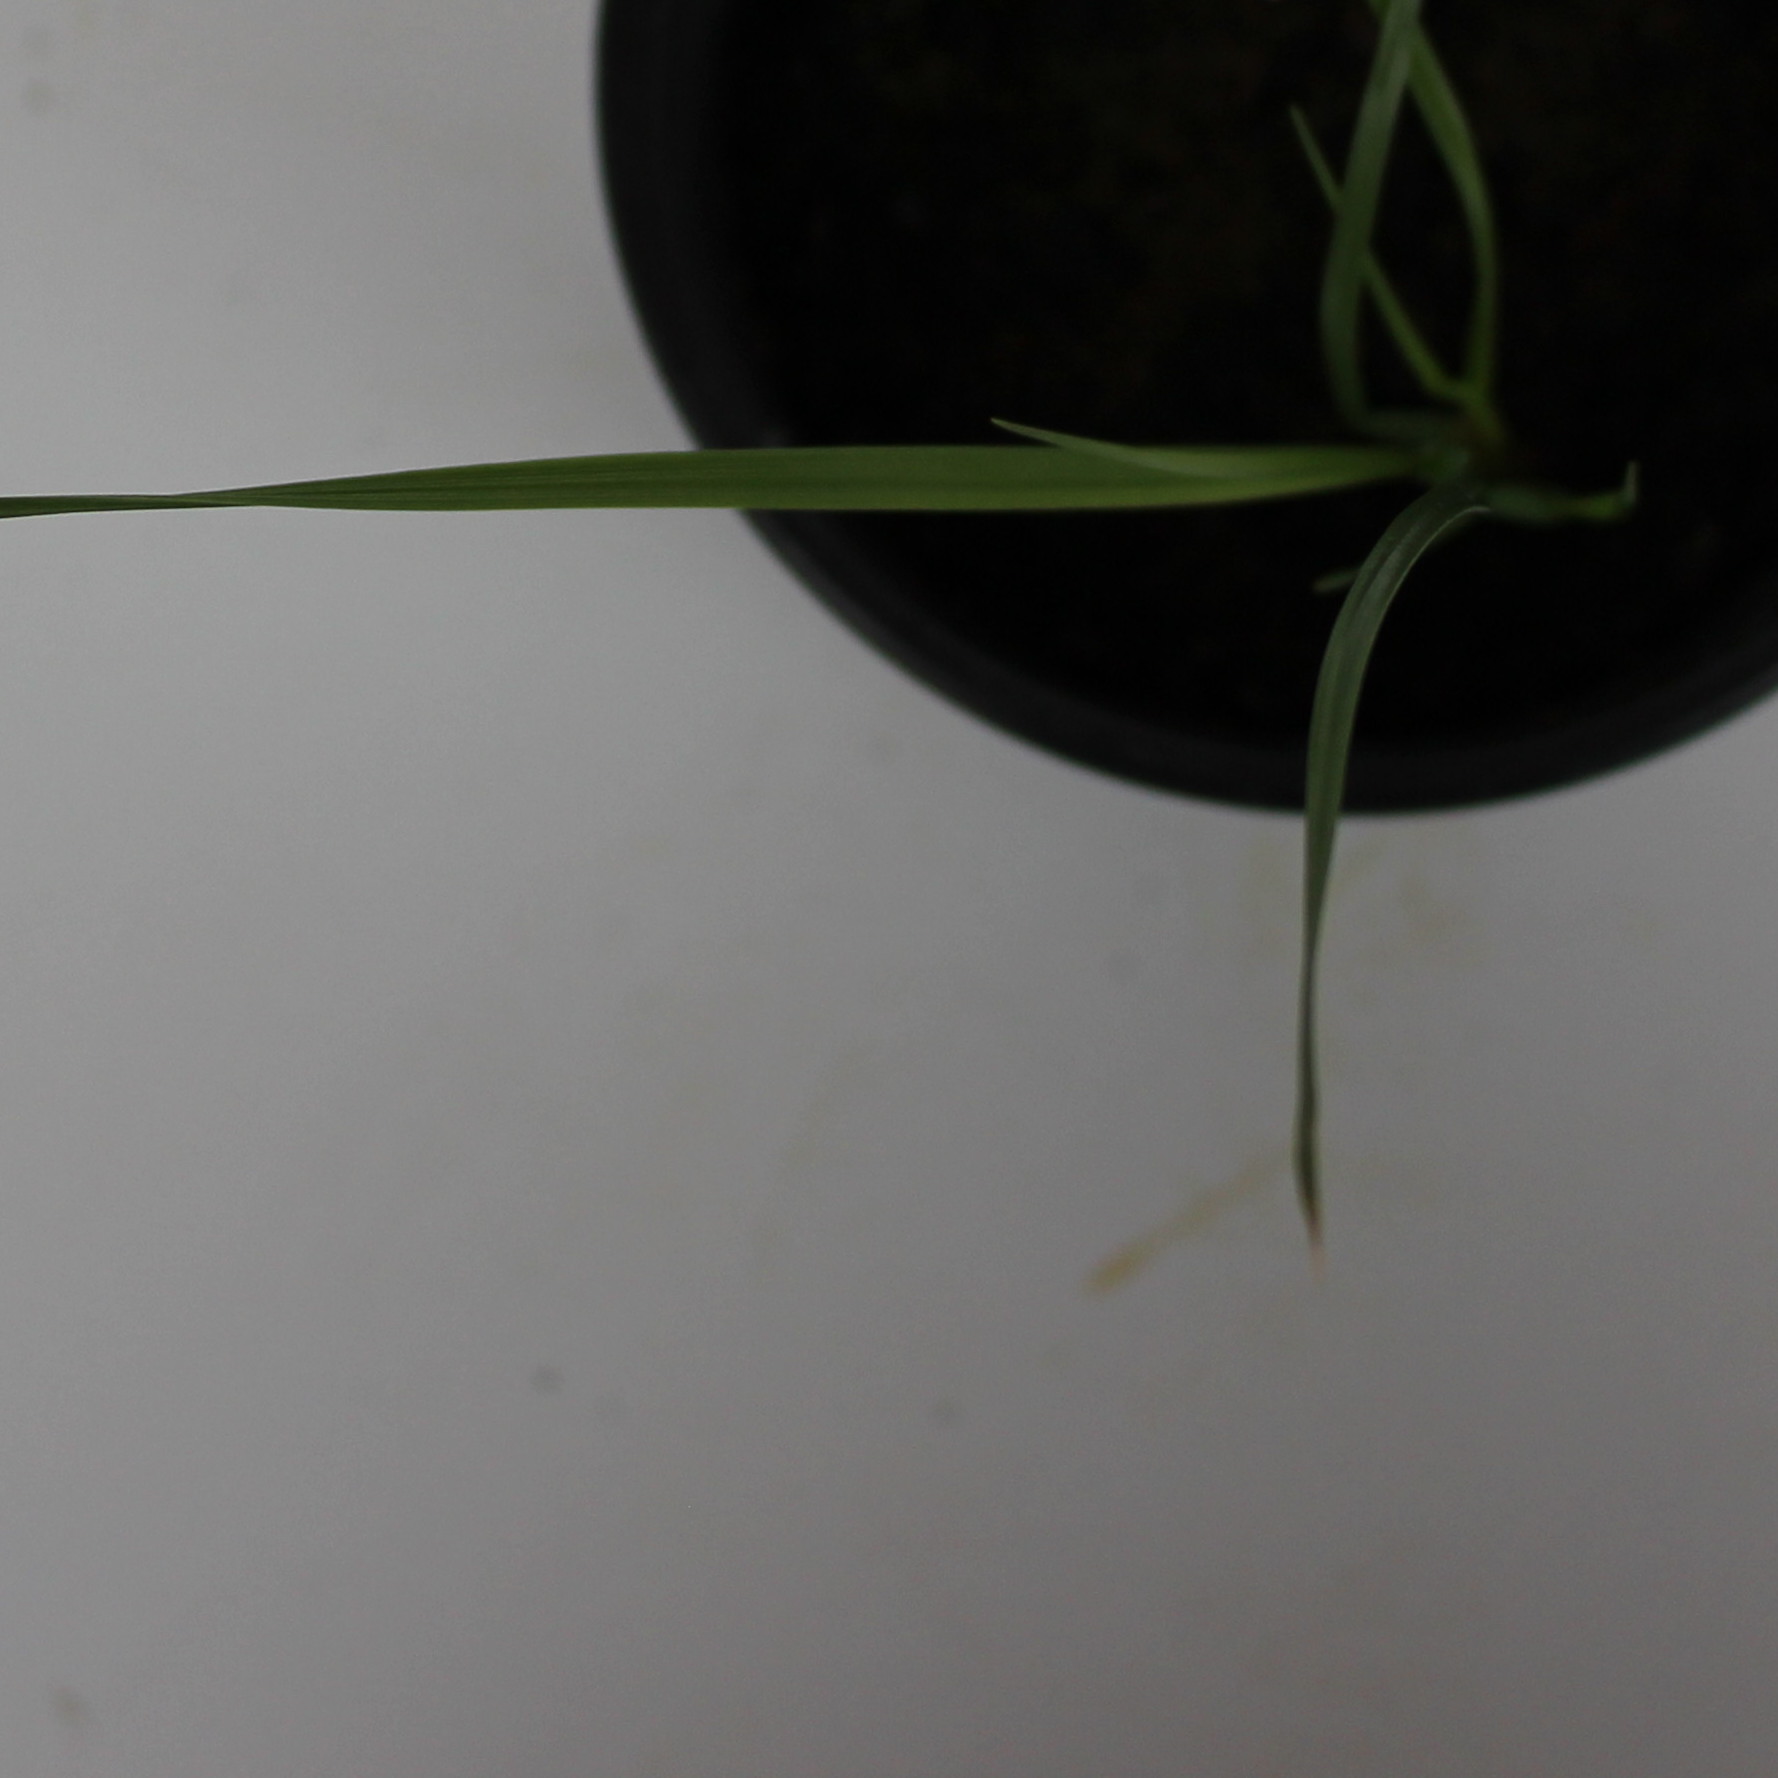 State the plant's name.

Lolium multiflorum
